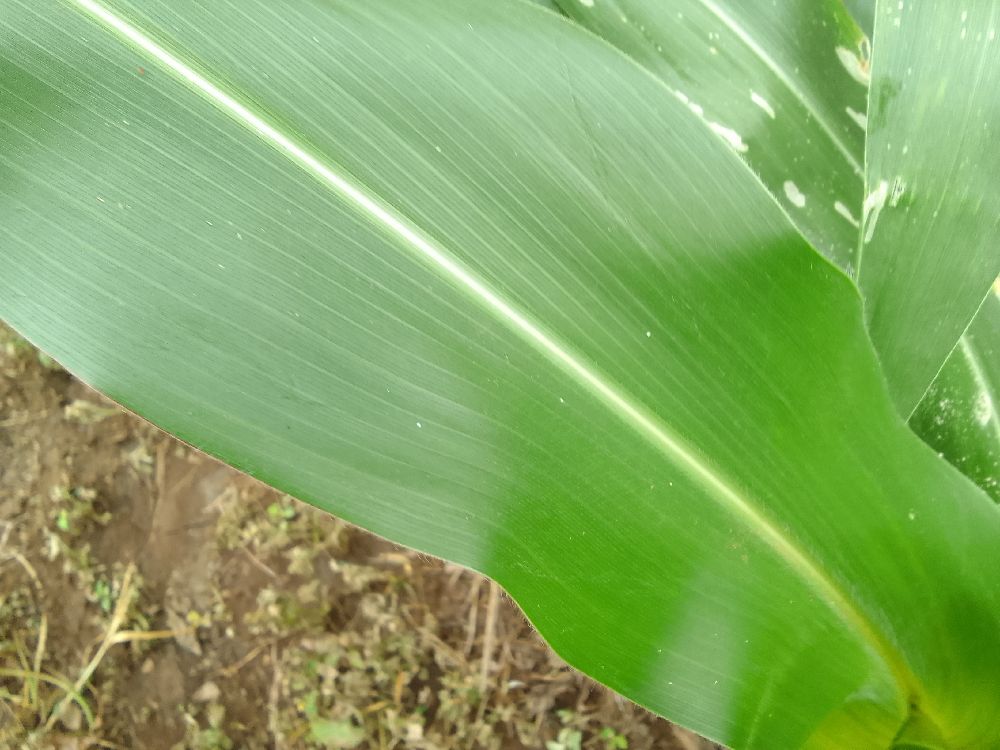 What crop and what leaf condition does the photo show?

maize, healthy
